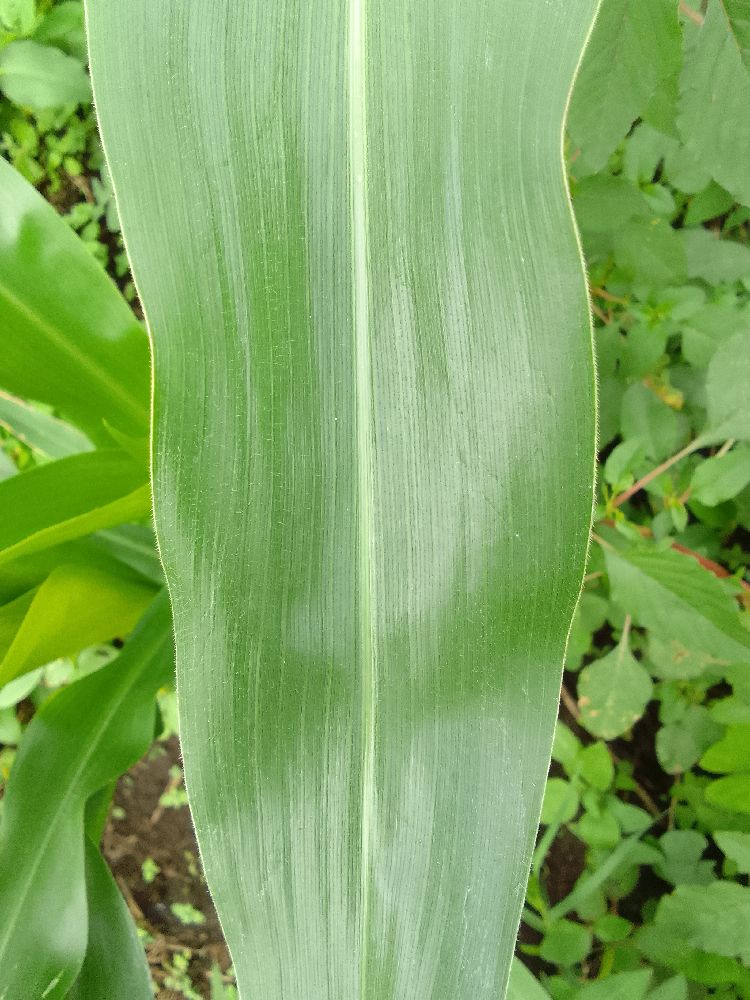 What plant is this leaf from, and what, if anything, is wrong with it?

maize, healthy
